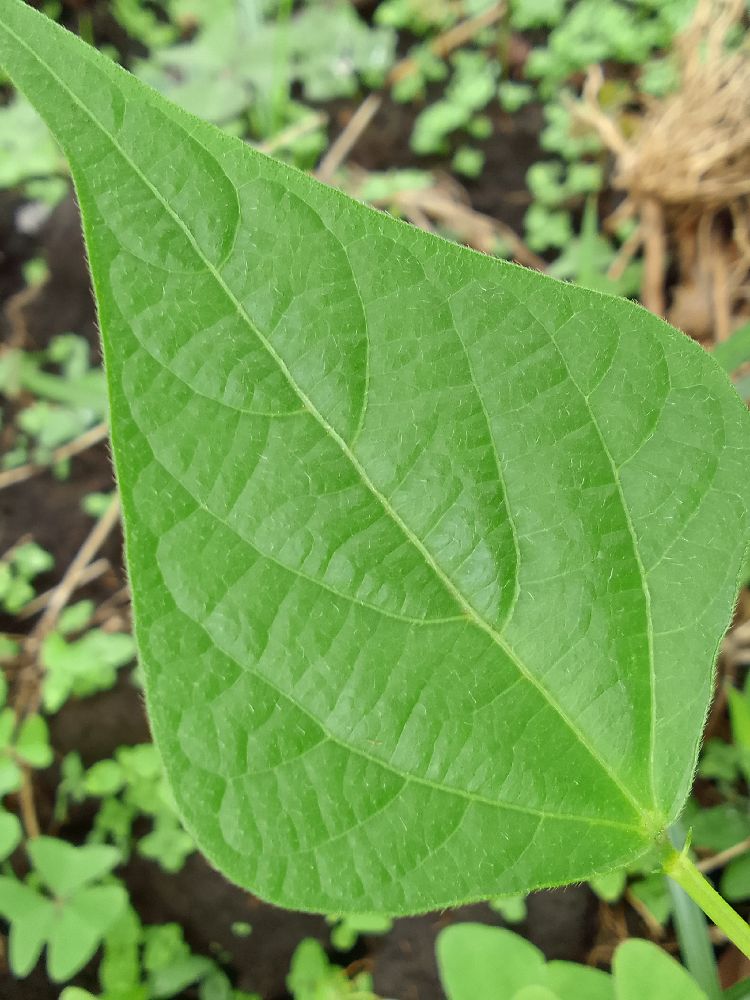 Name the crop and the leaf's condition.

common bean, healthy
